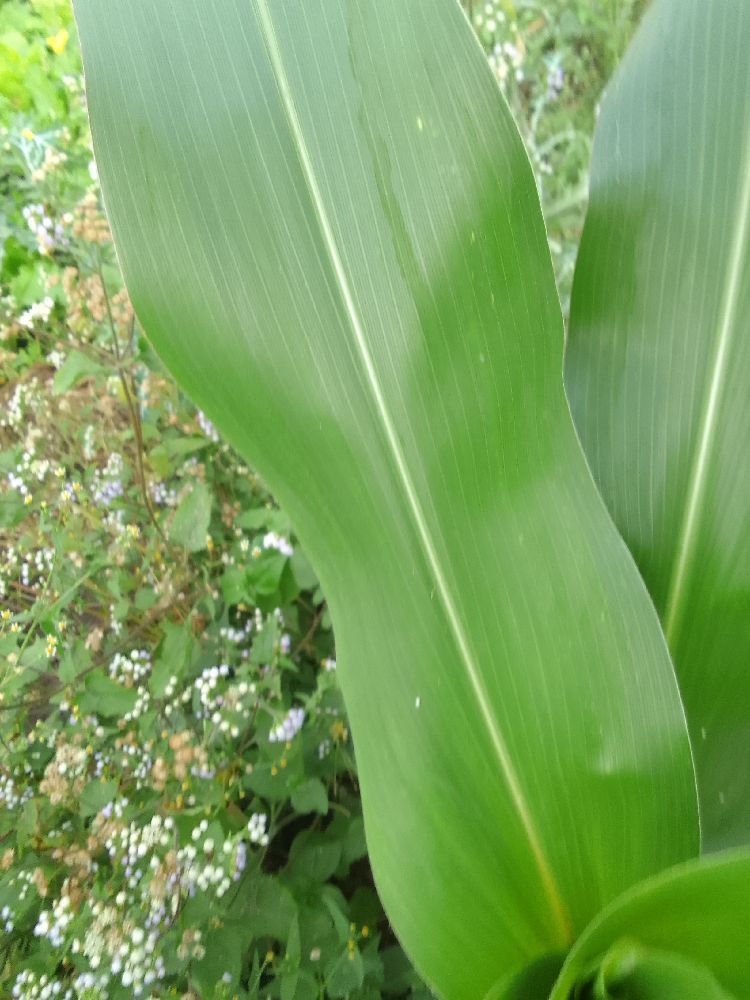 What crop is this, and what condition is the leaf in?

maize, healthy
